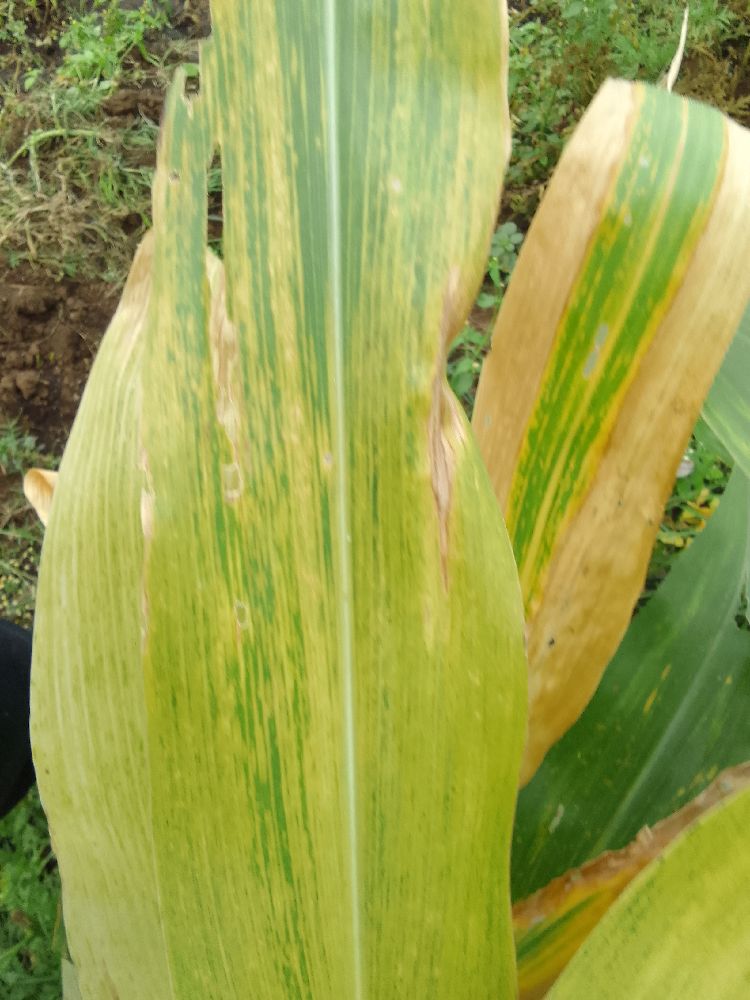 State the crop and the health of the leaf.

maize, maize lethal necrosis
